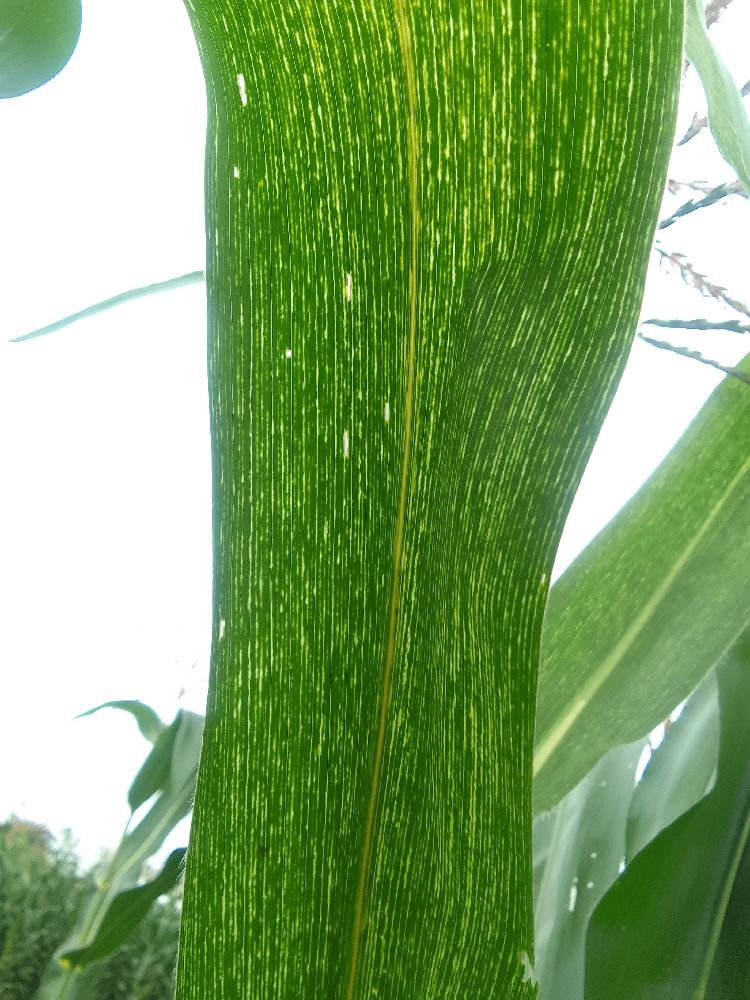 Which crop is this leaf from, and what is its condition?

maize, maize streak virus
